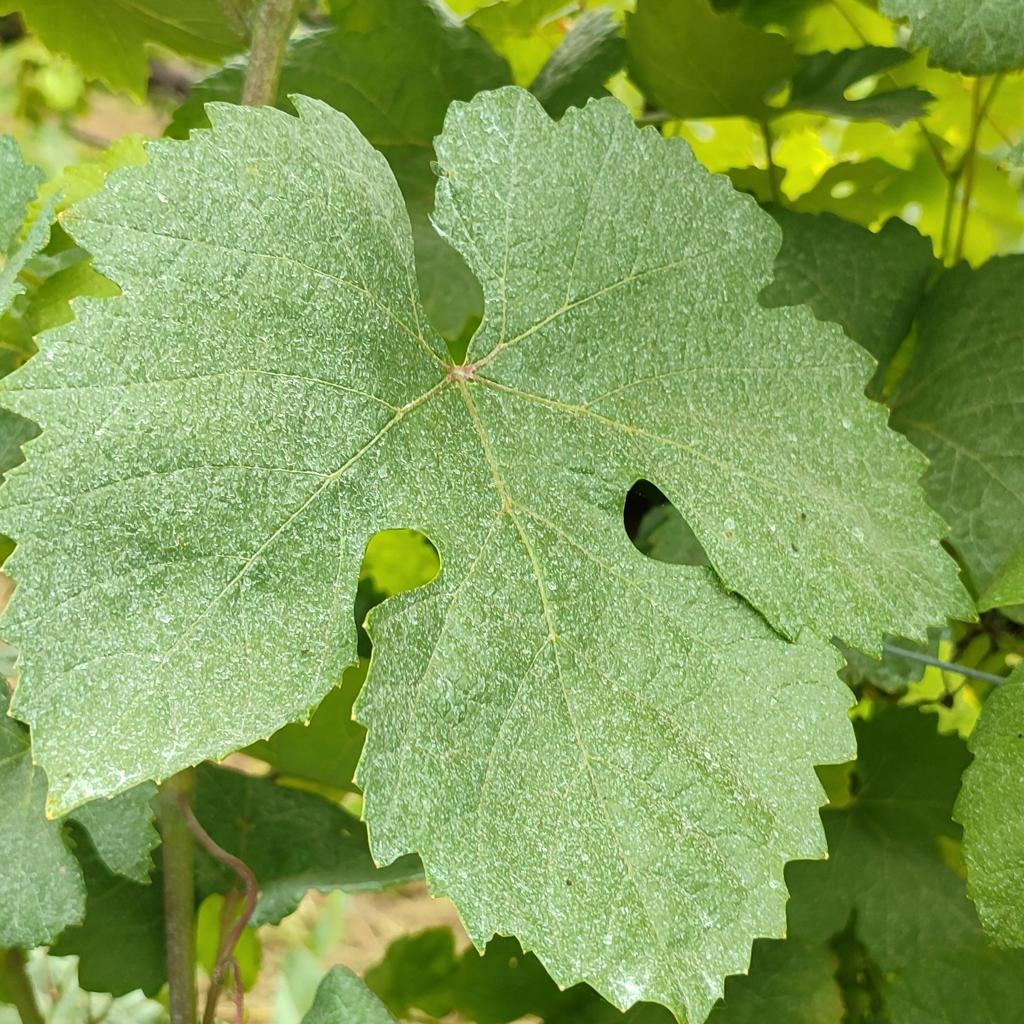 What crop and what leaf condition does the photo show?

grapevine, healthy
